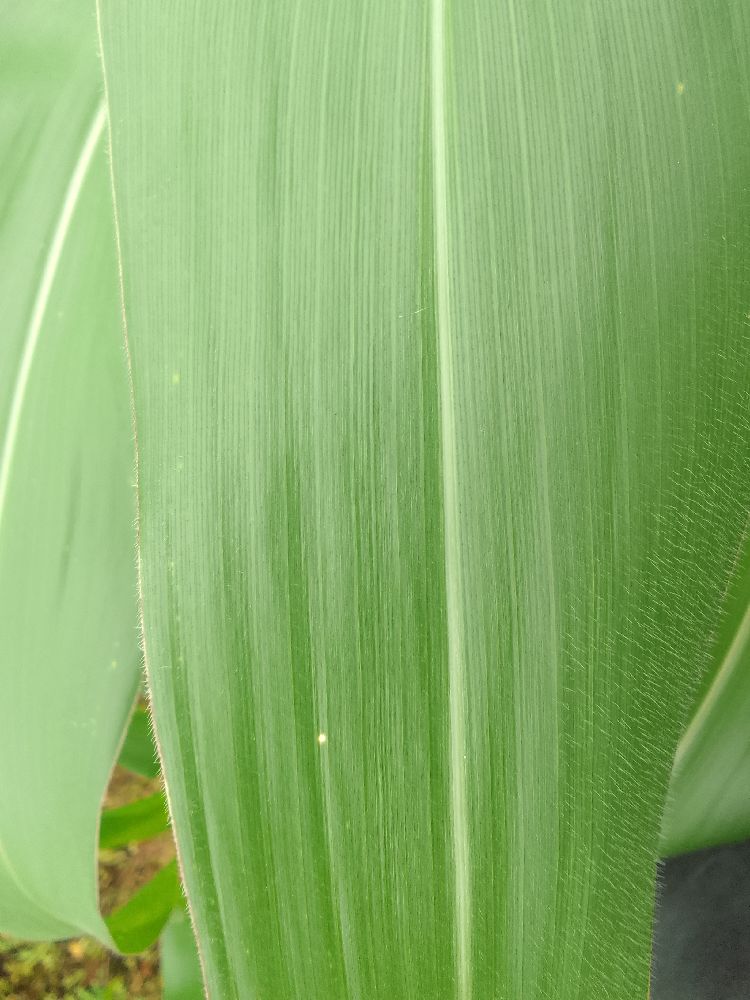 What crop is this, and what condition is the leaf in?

maize, healthy
